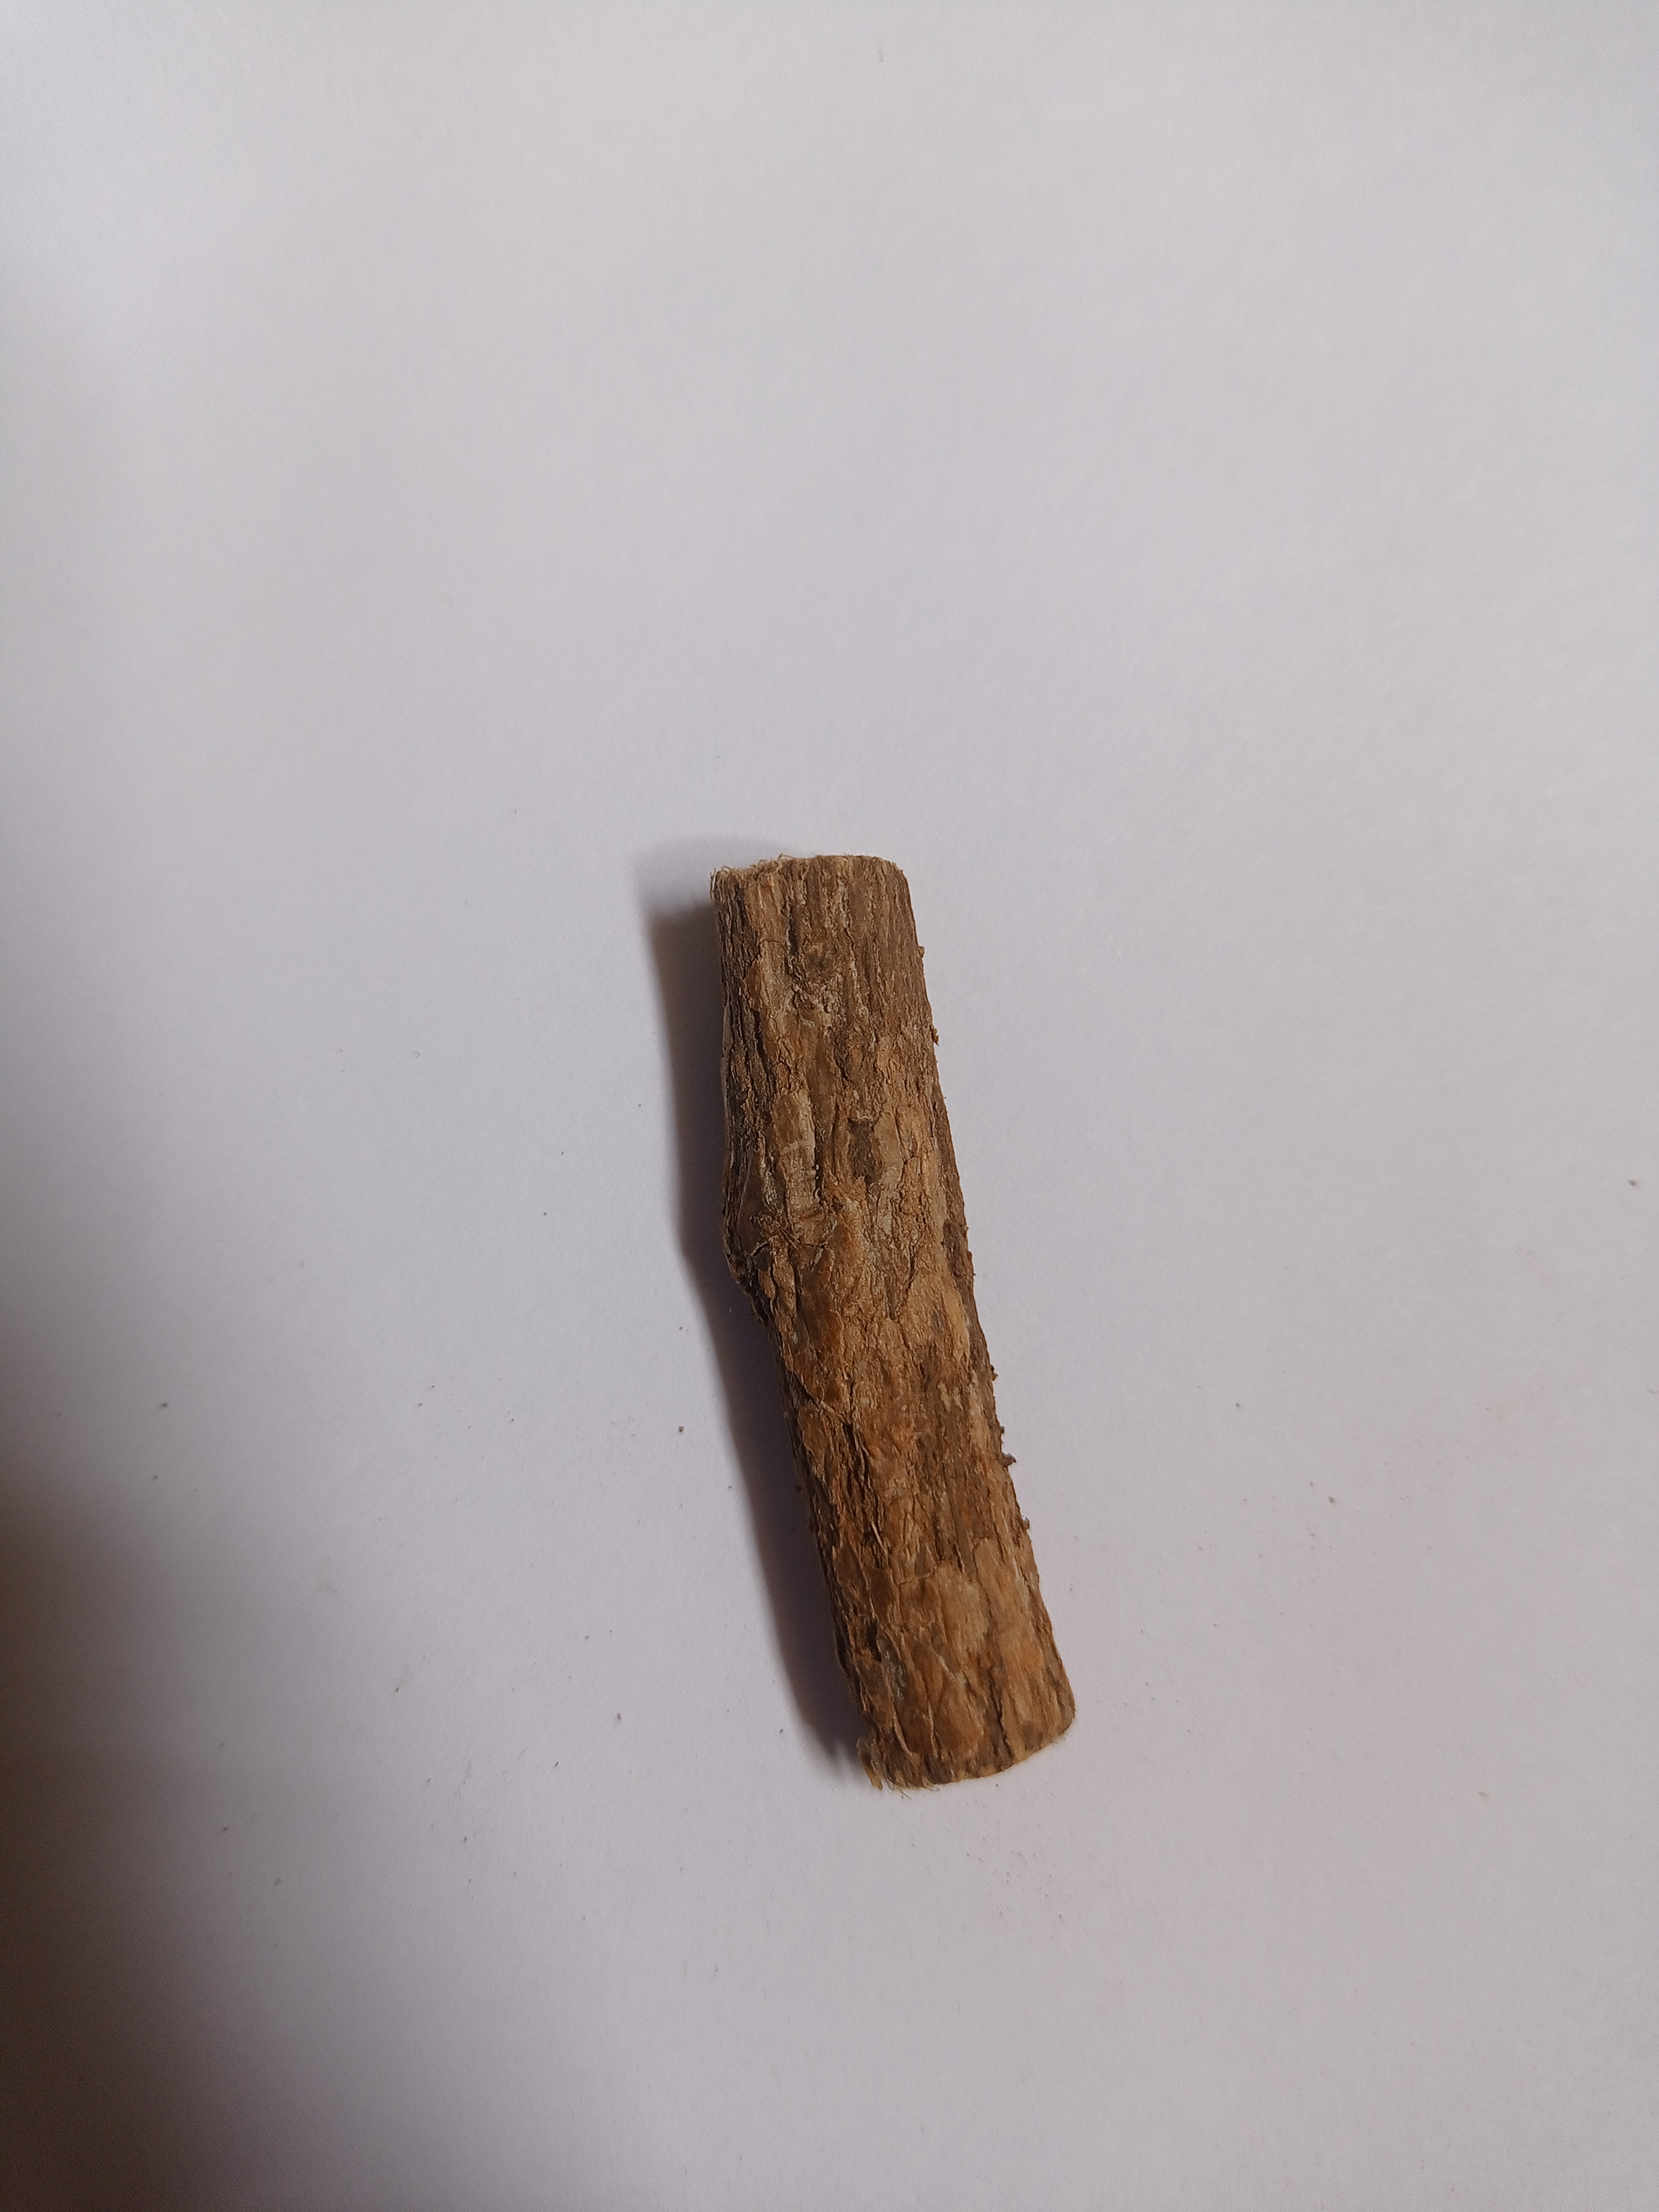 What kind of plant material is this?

jesthamadh
